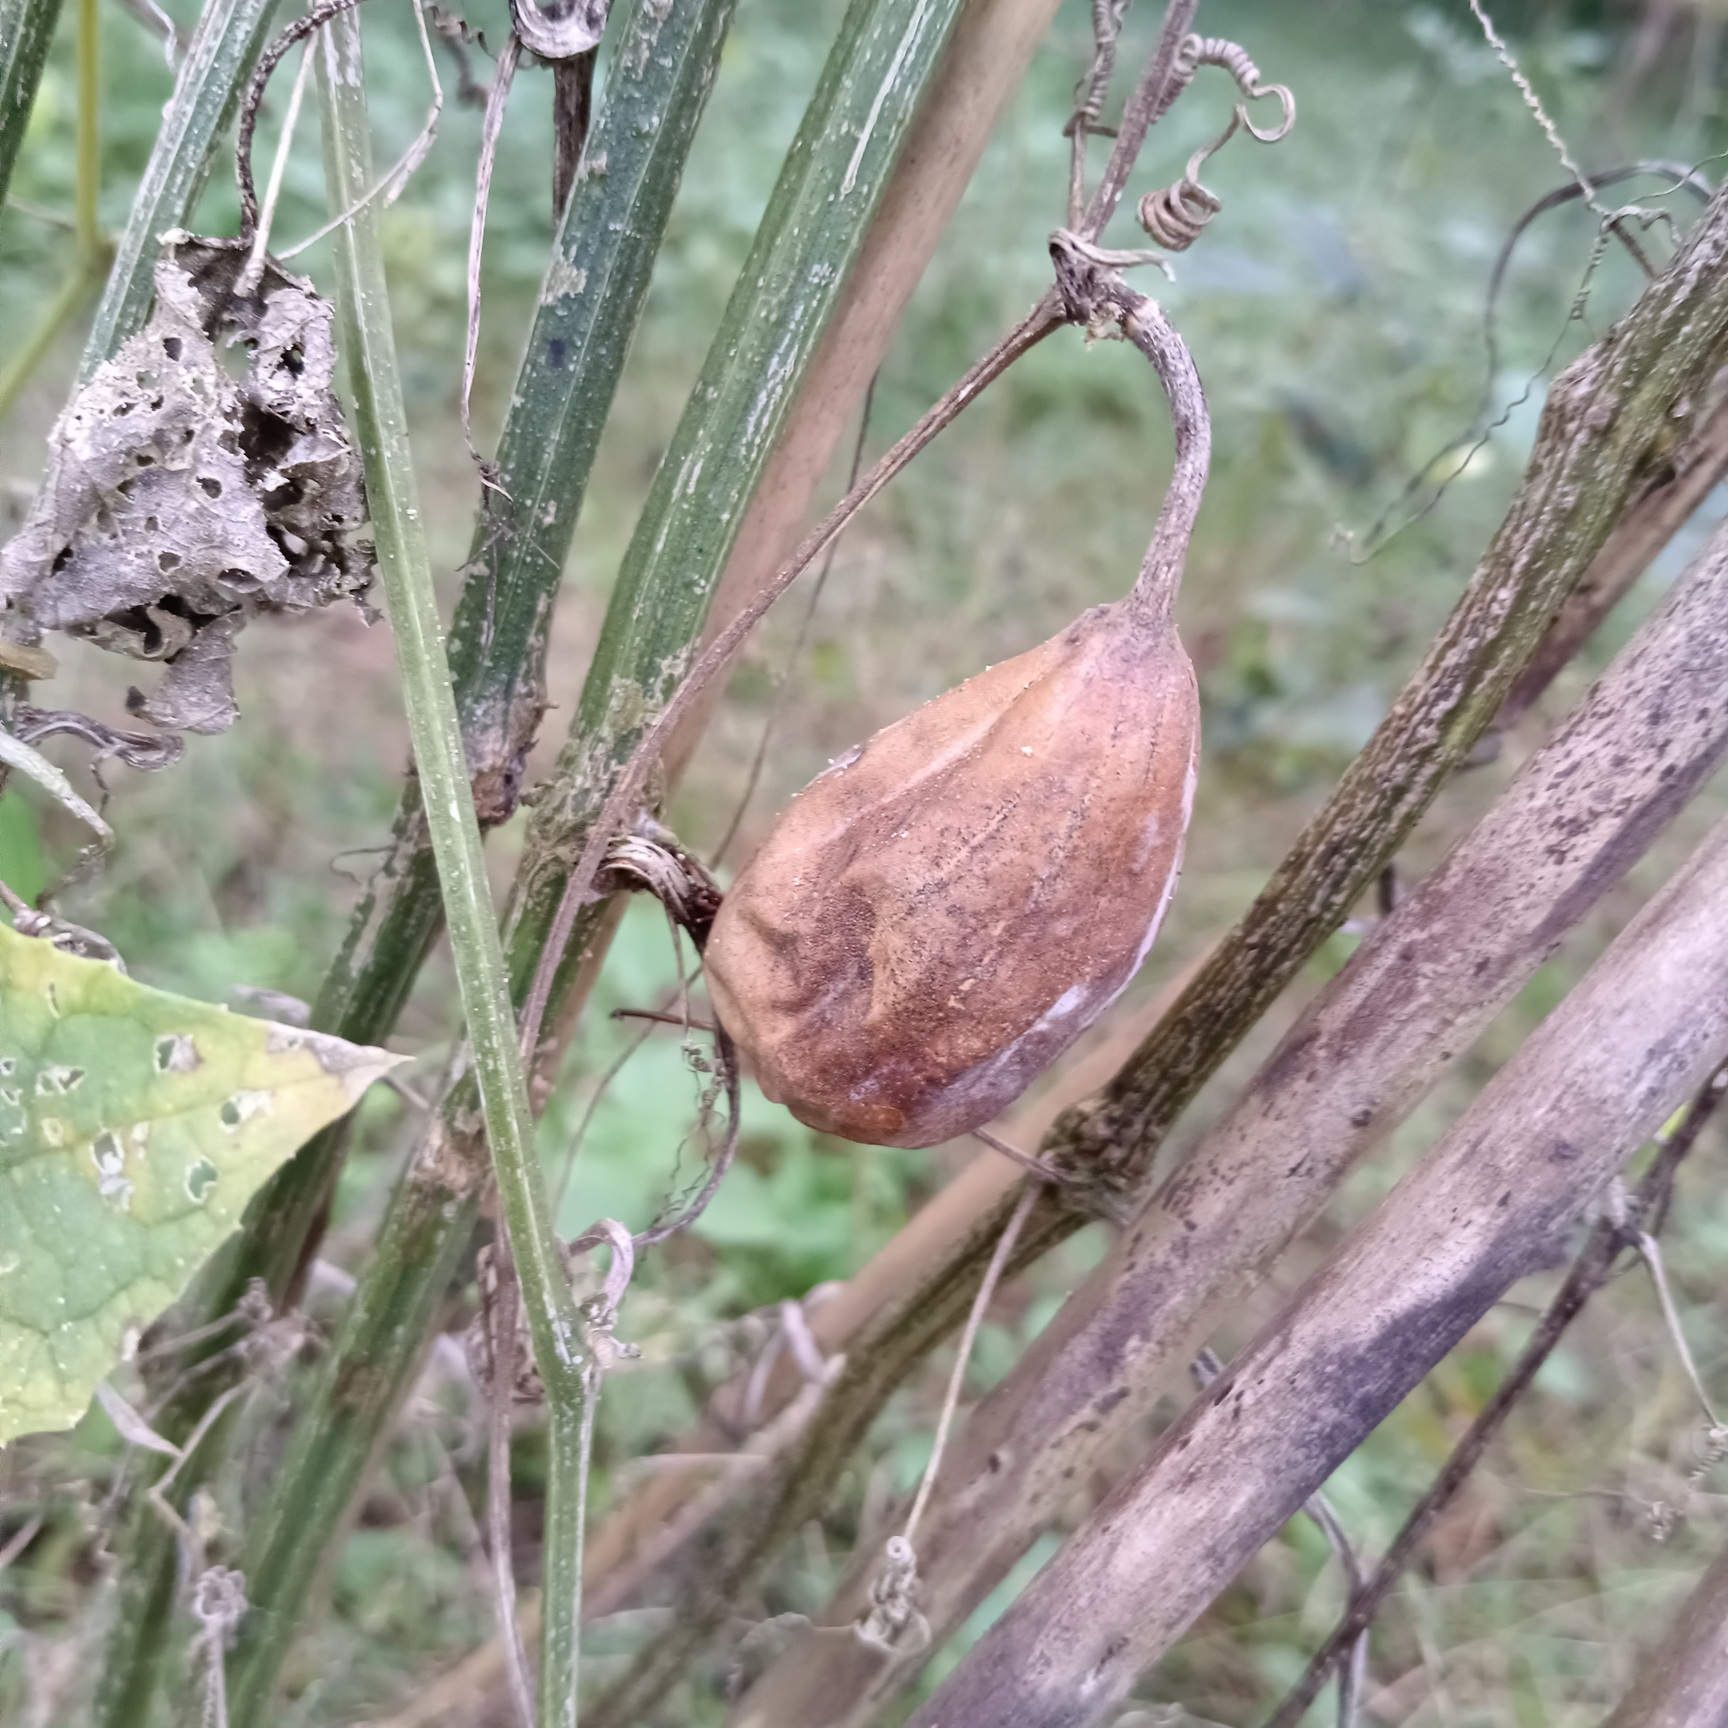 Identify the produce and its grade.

luffa, faulty
